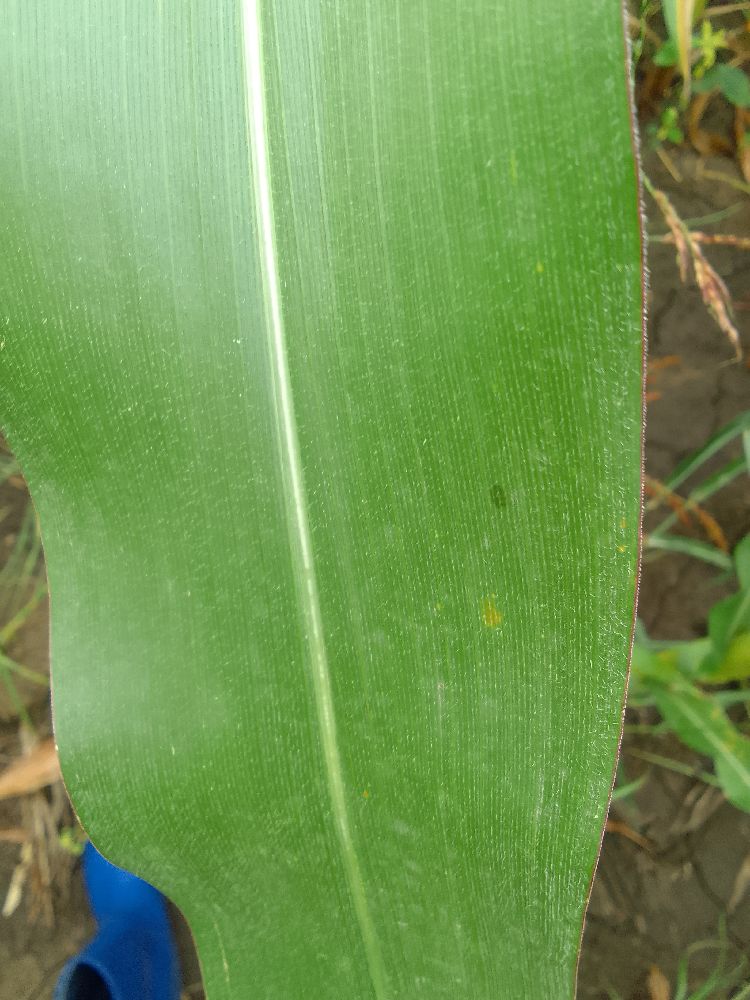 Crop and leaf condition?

maize, healthy
